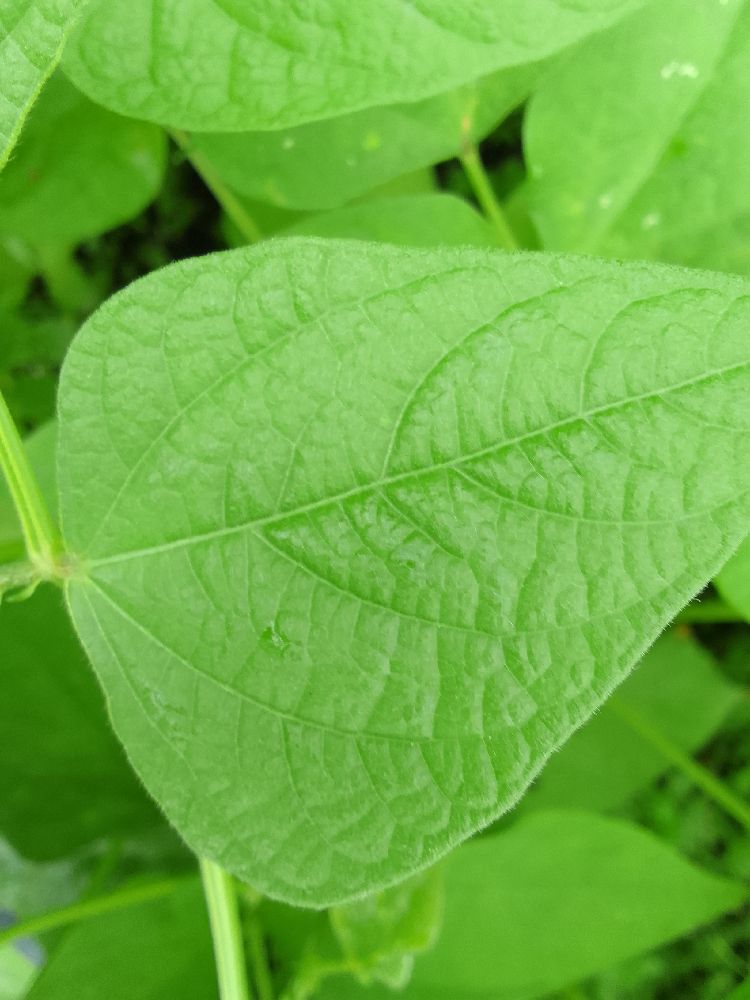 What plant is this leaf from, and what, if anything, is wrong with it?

common bean, healthy
